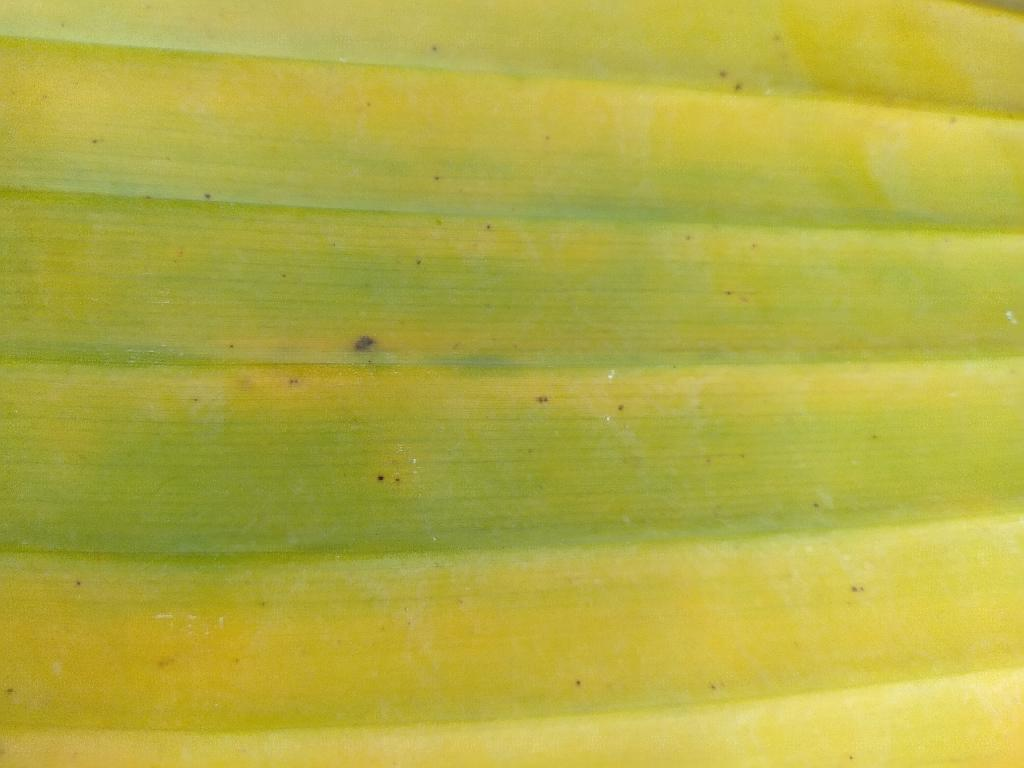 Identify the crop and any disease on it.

banana, fusarium wilt race 1
